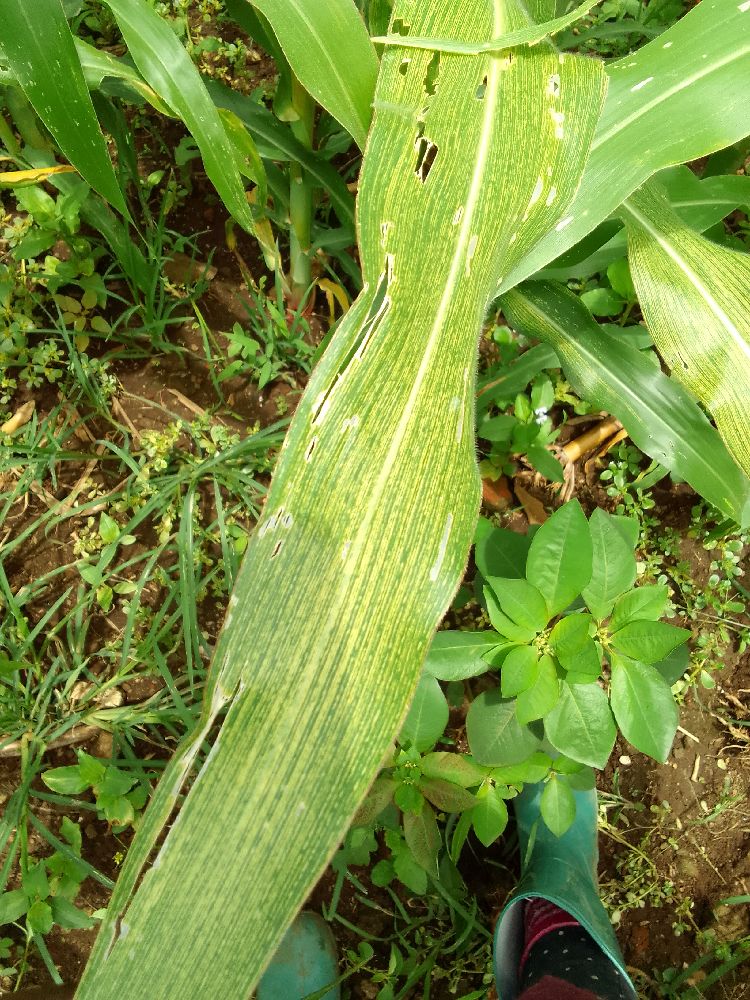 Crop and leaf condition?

maize, maize streak virus
